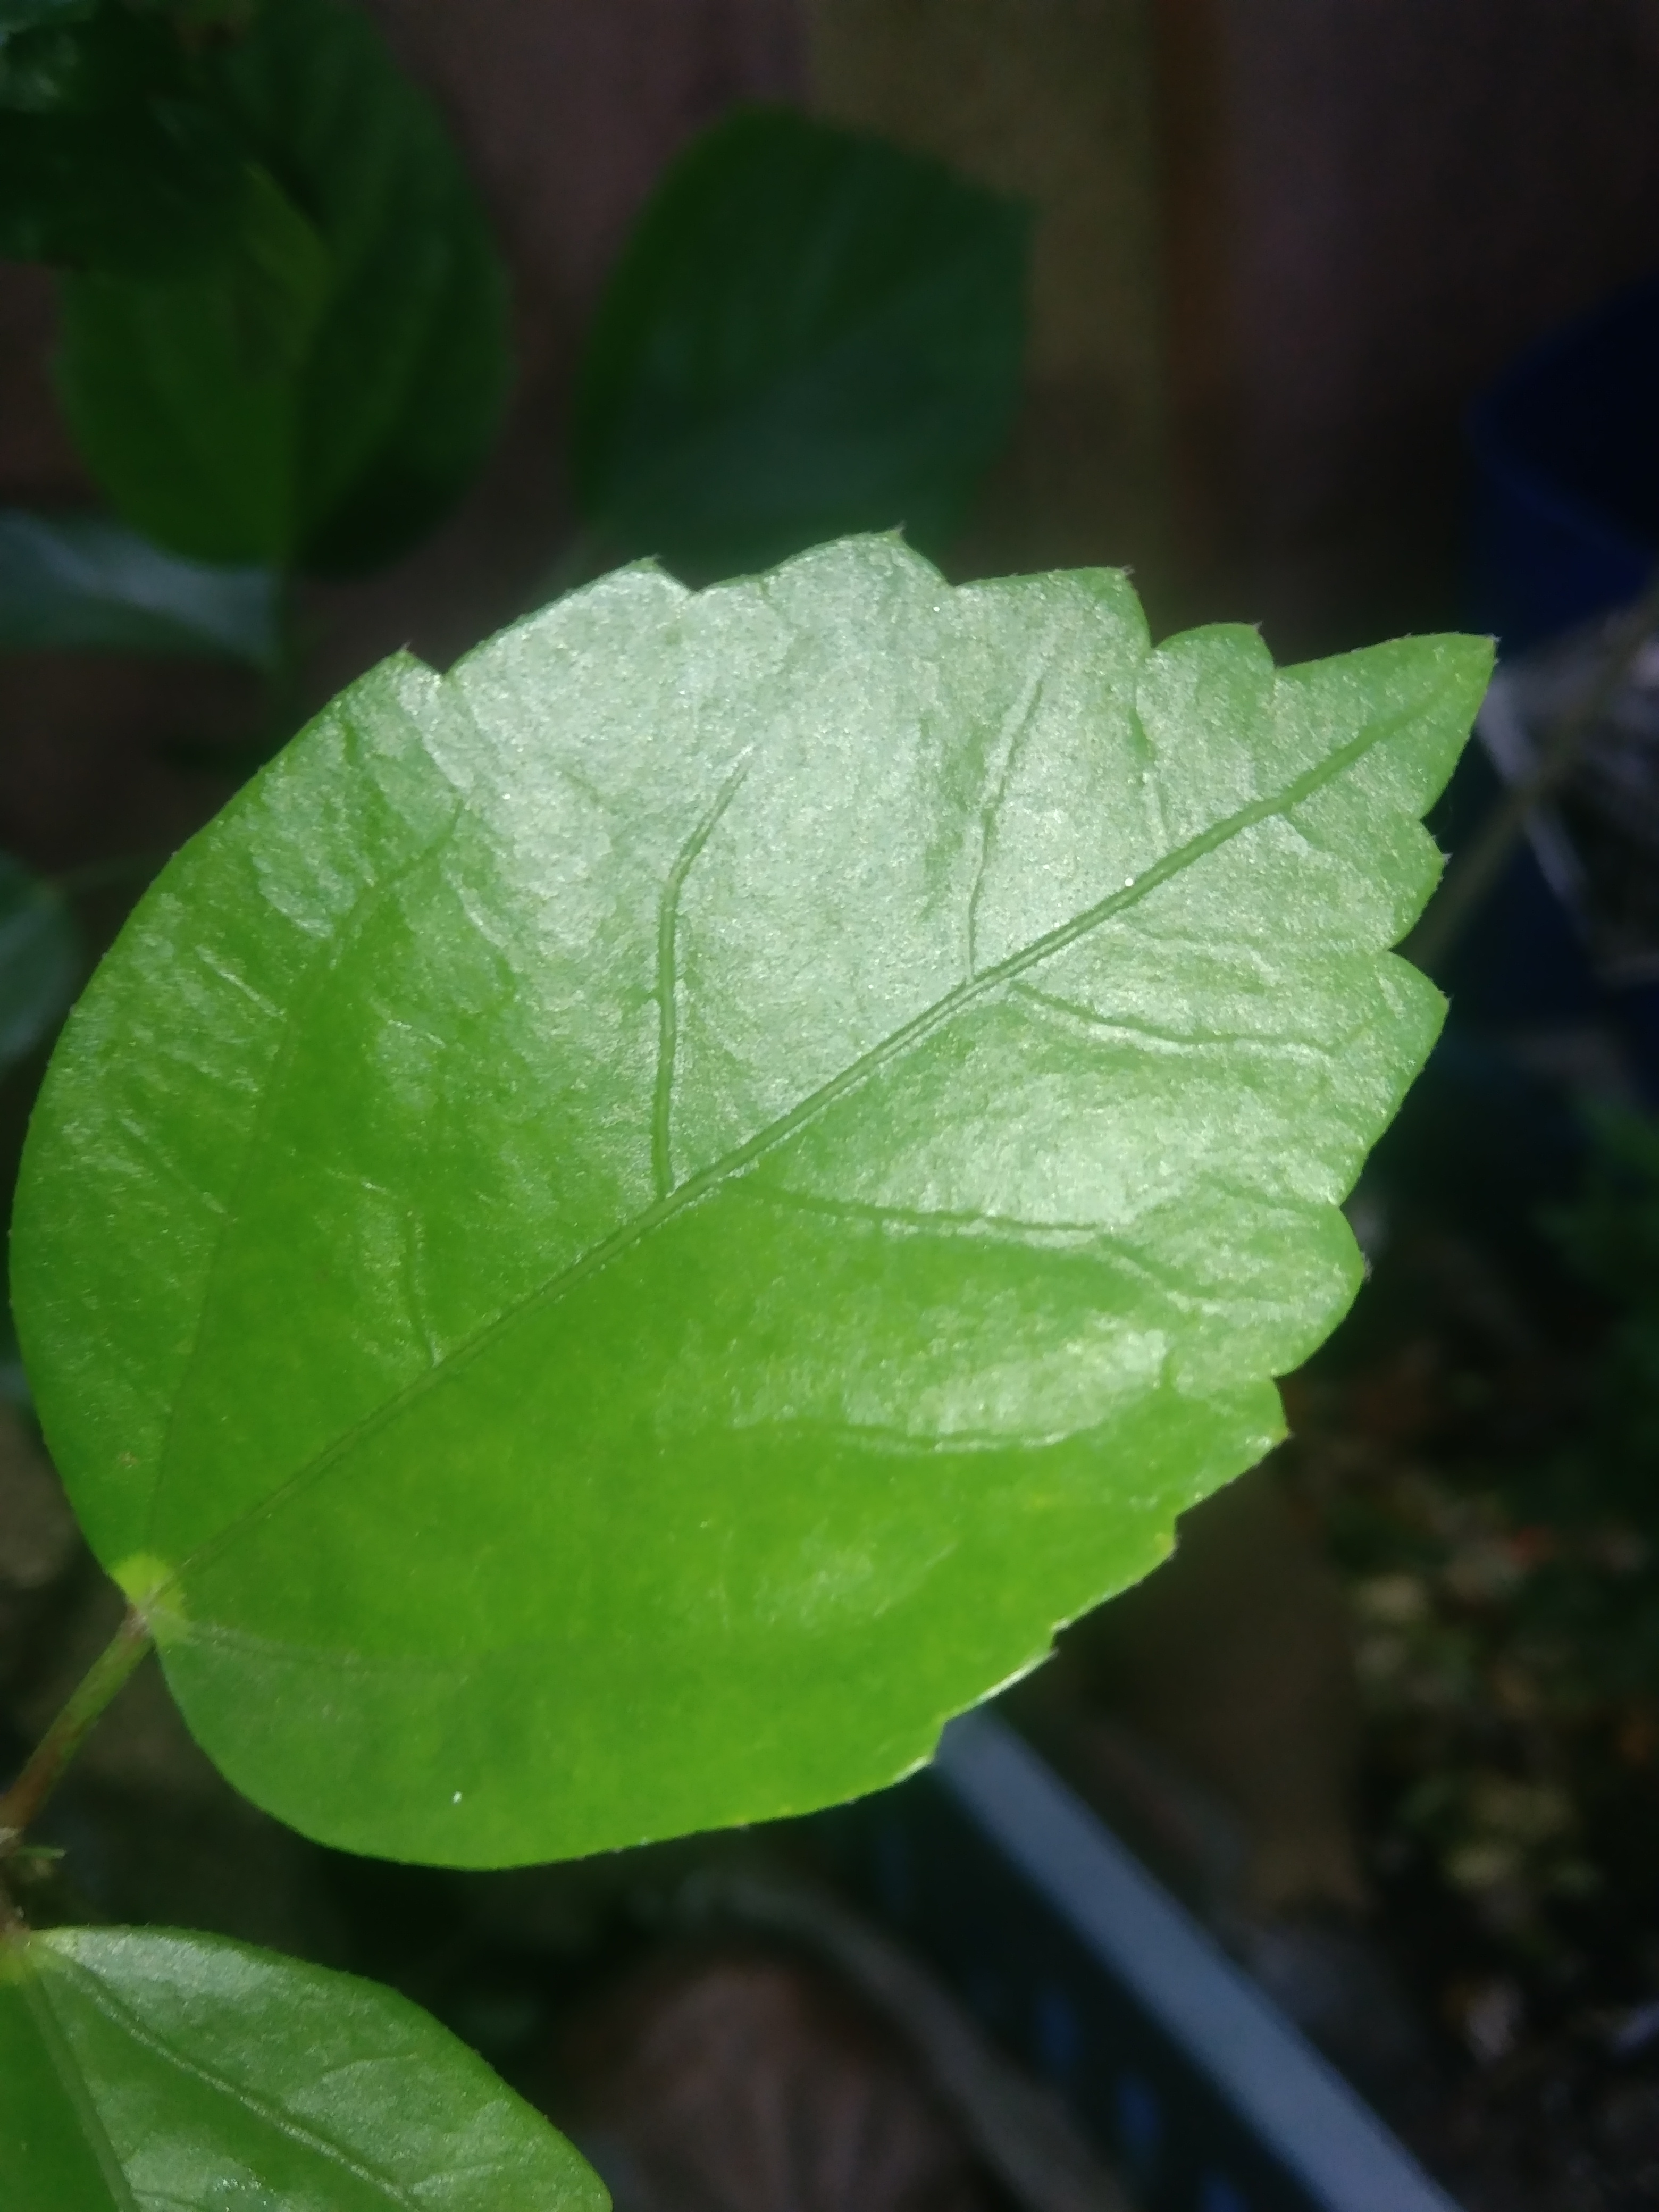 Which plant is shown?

hibiscus
